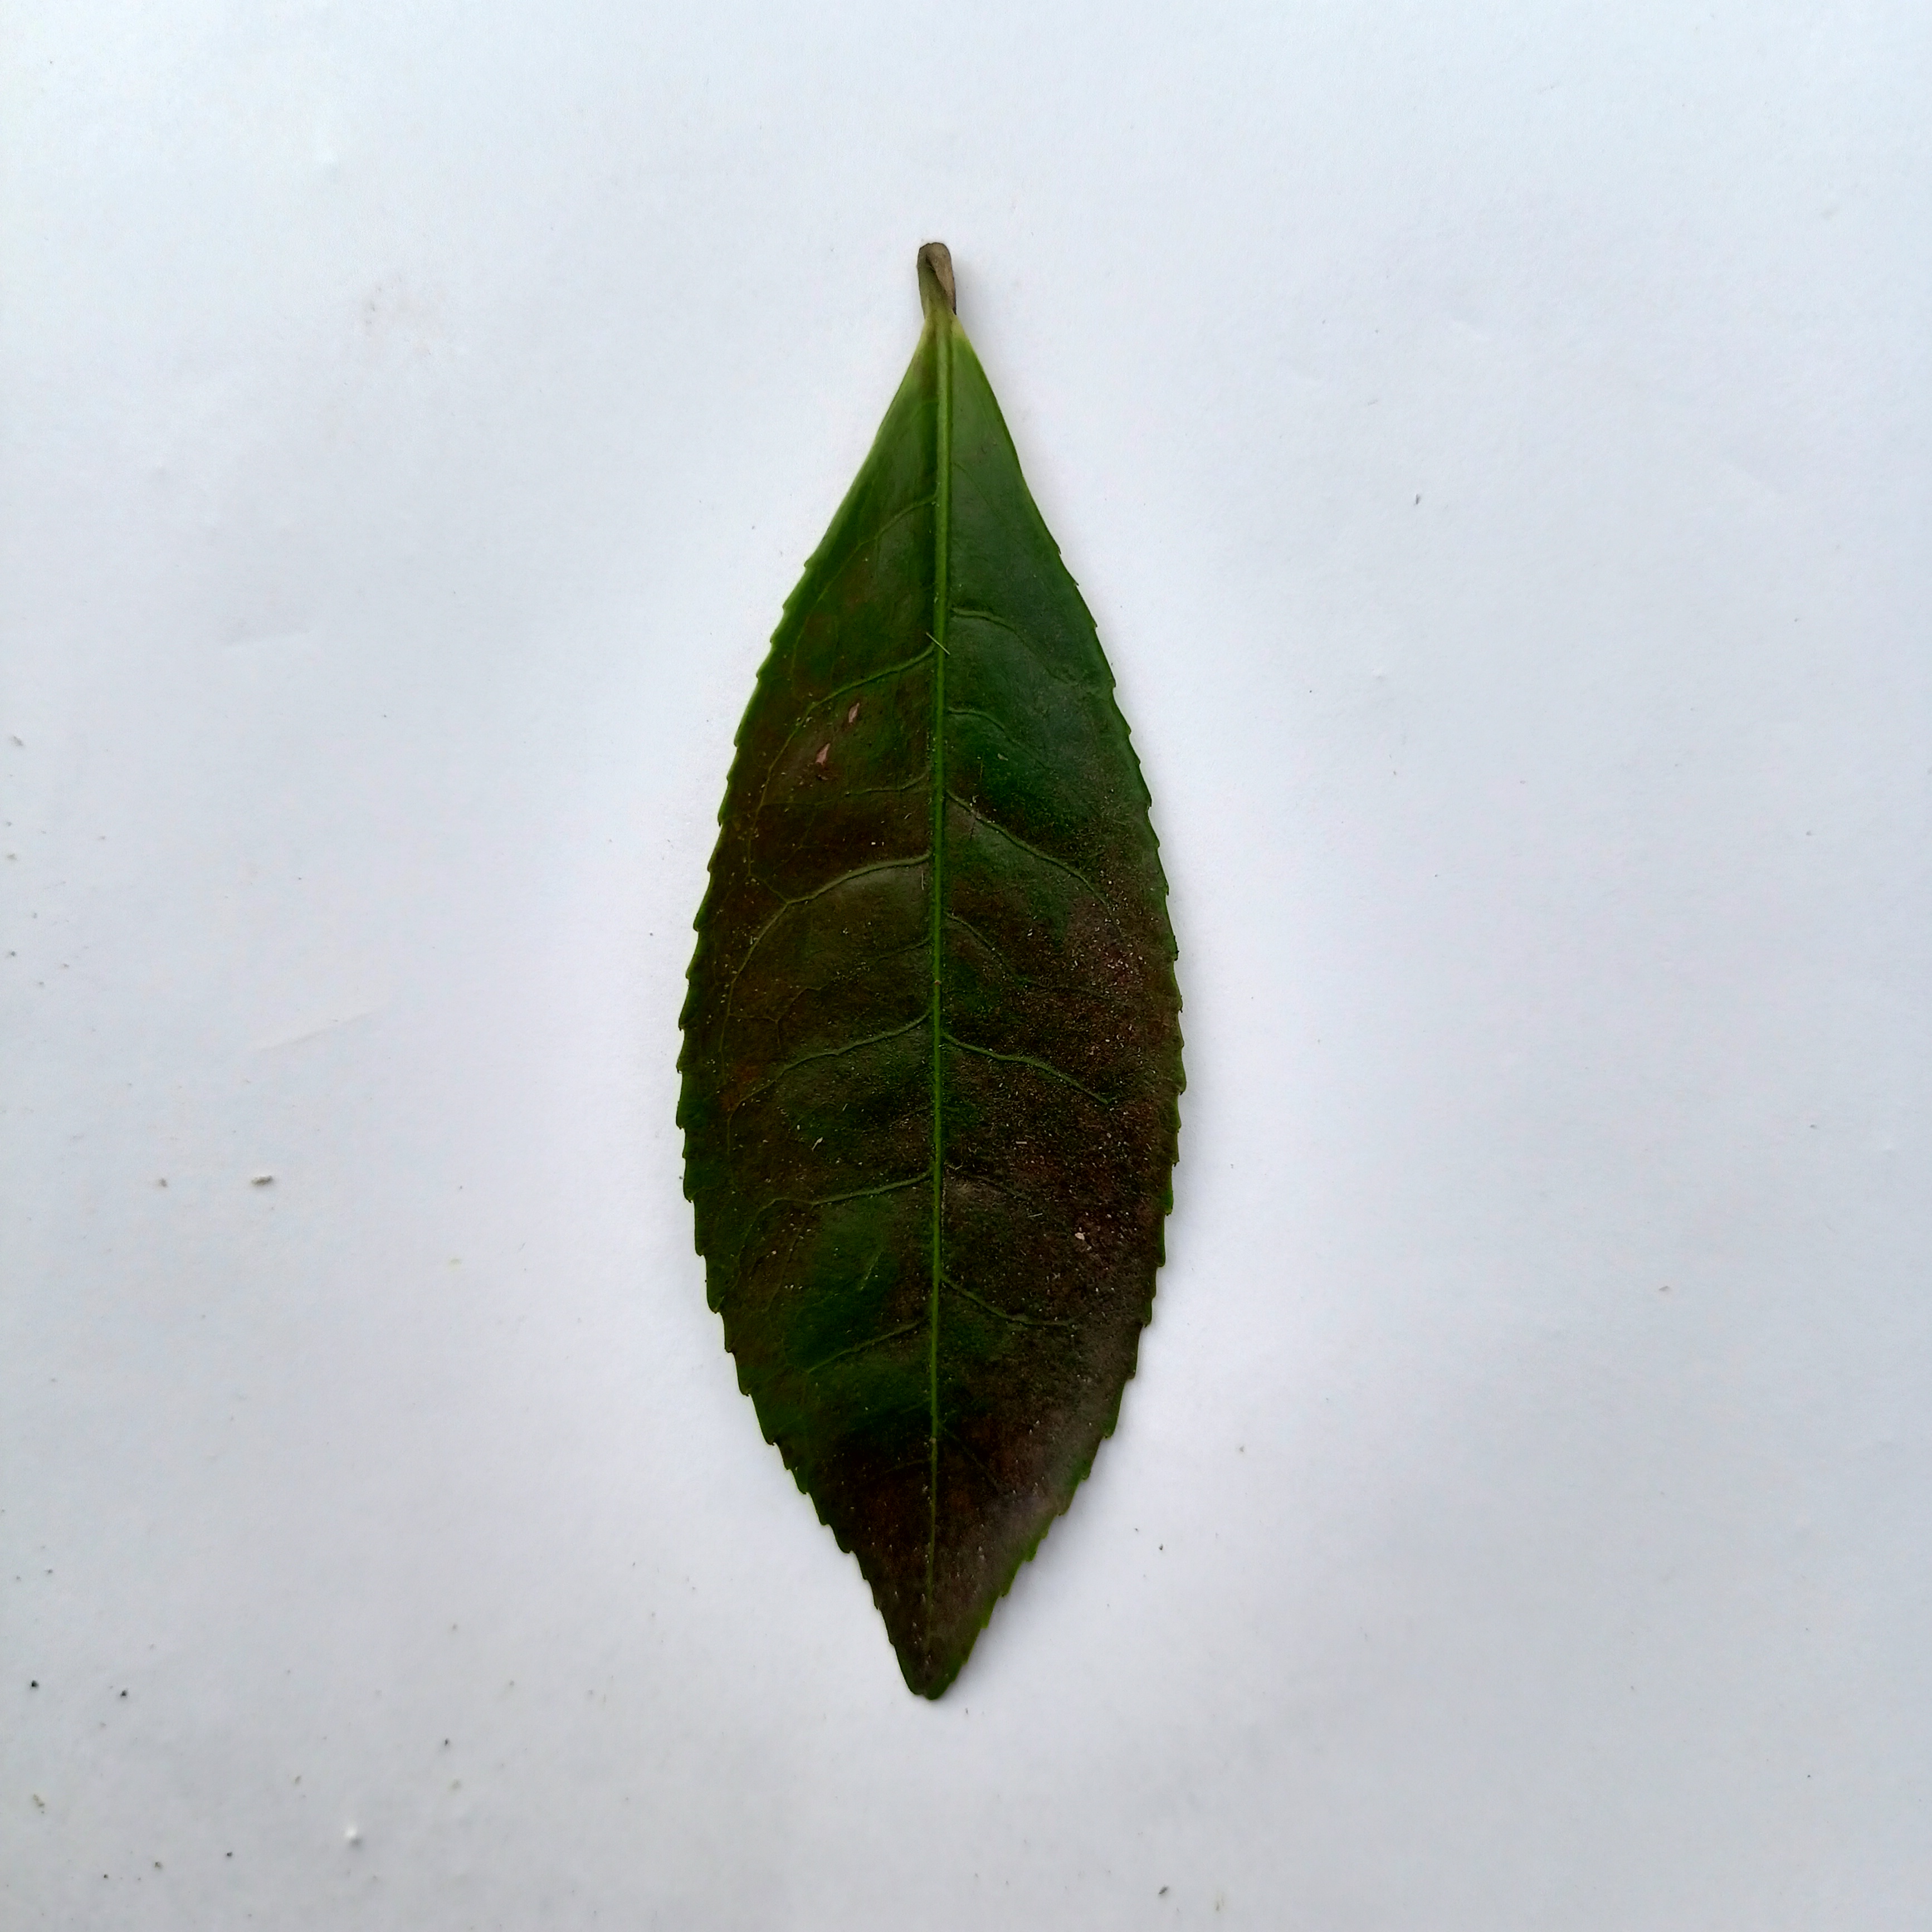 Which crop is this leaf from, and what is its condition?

tea, red rust
